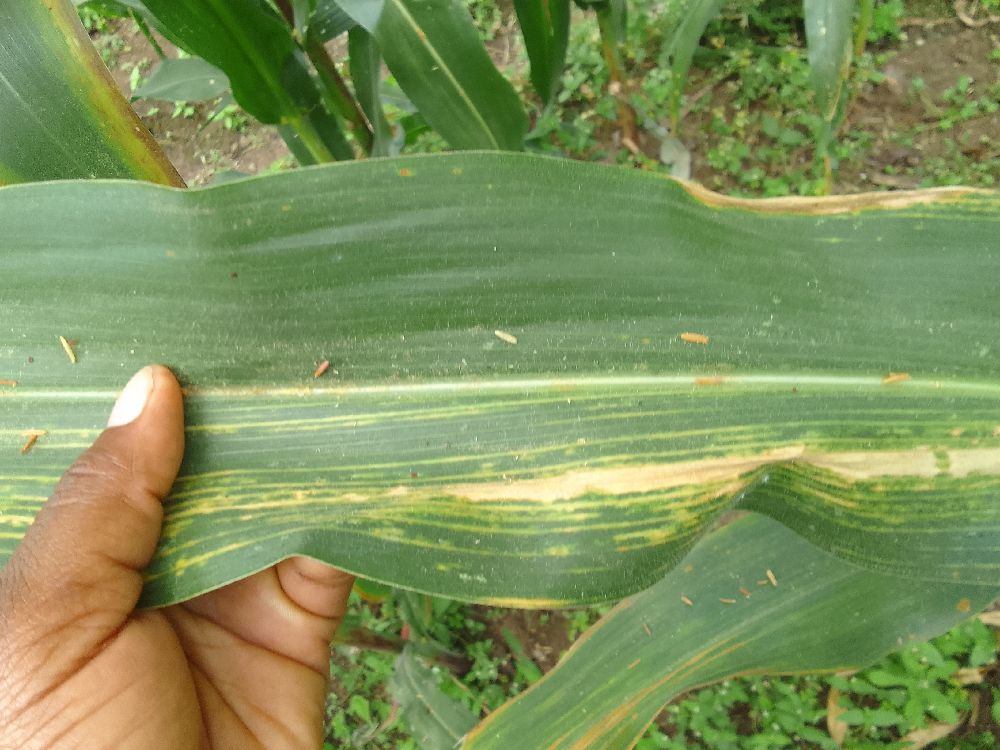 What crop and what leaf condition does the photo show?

maize, maize lethal necrosis
